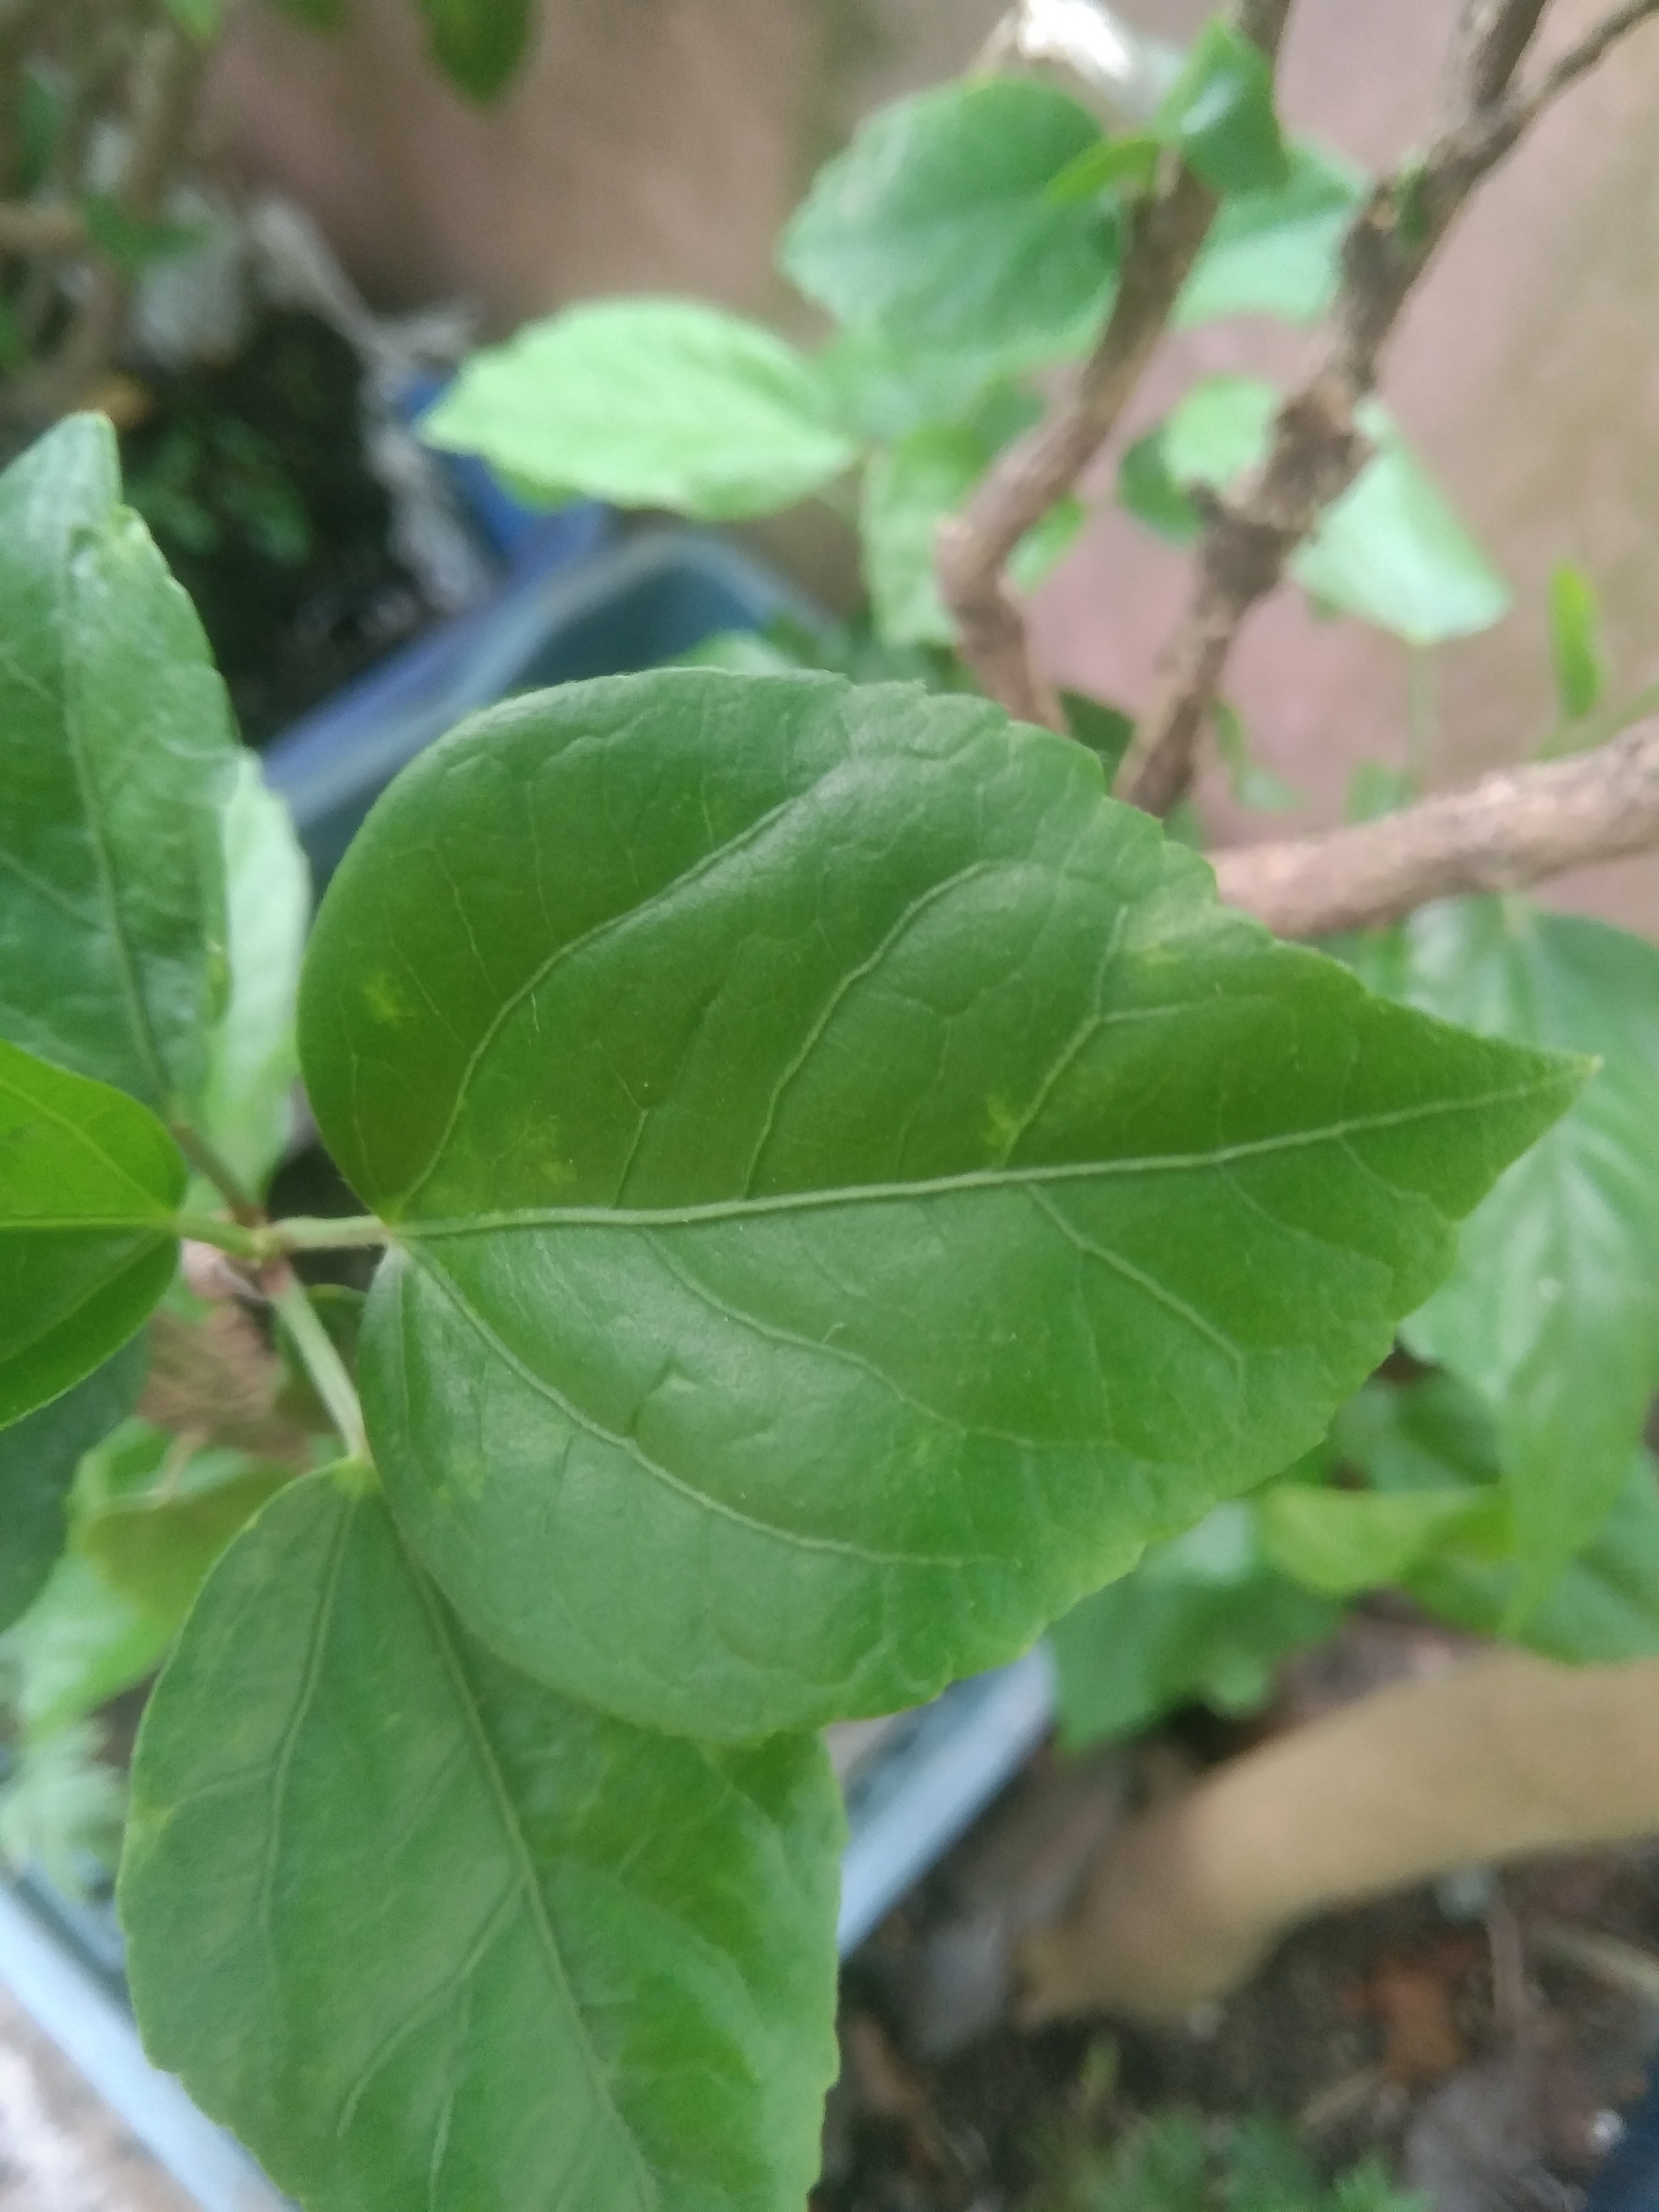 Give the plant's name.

hibiscus
